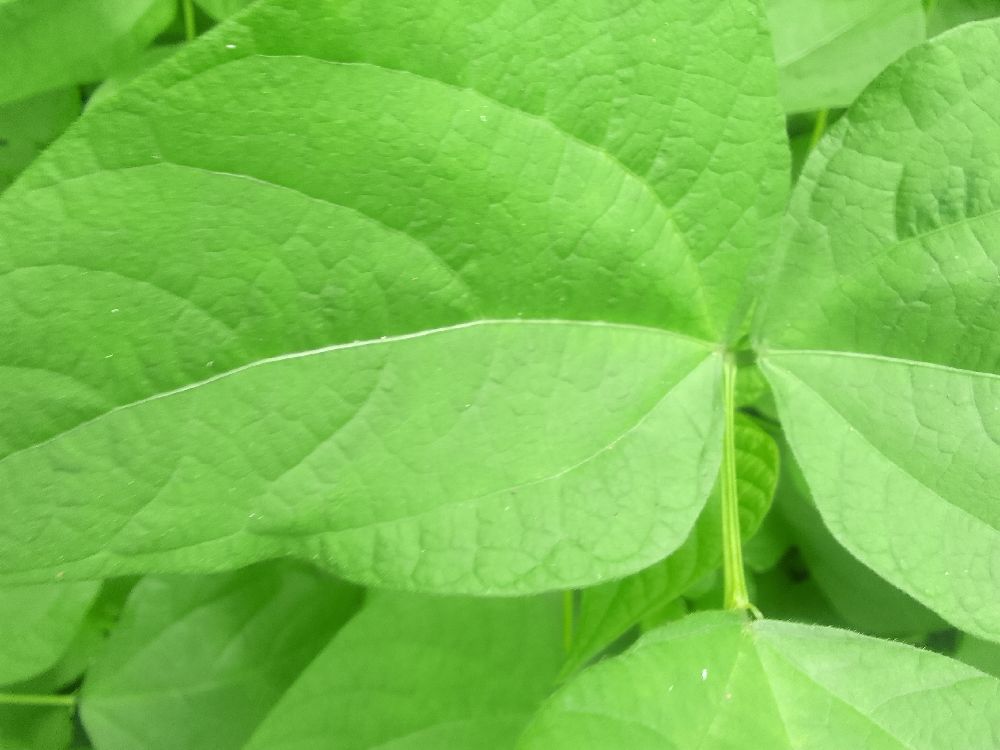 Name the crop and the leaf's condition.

common bean, healthy
